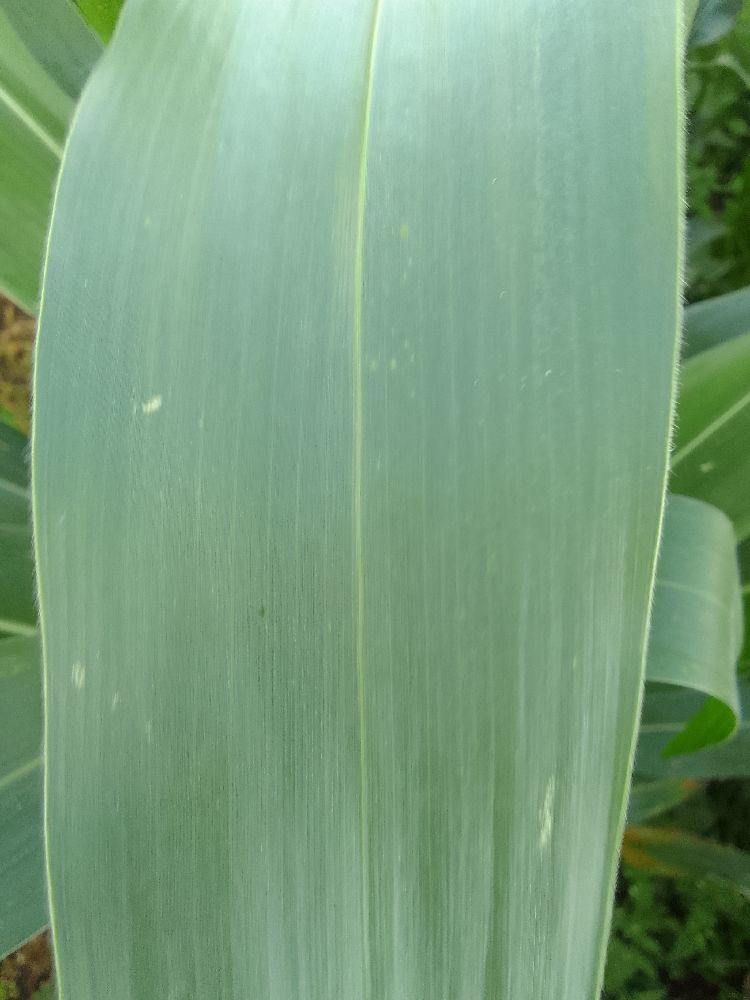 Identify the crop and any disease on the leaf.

maize, healthy
